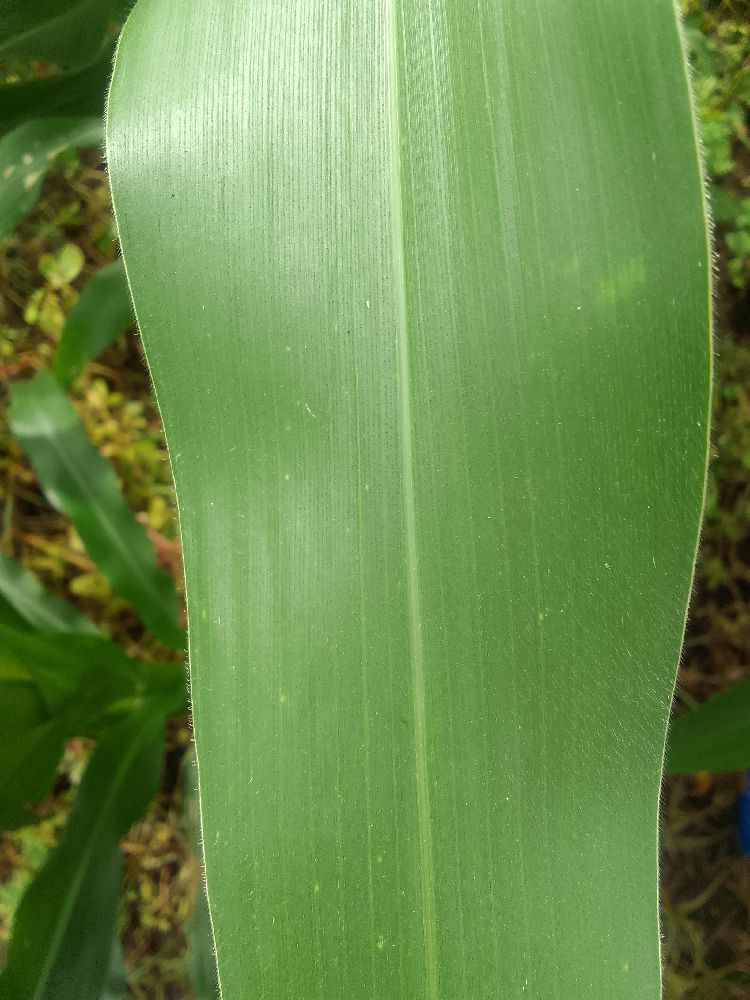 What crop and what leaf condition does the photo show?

maize, healthy
